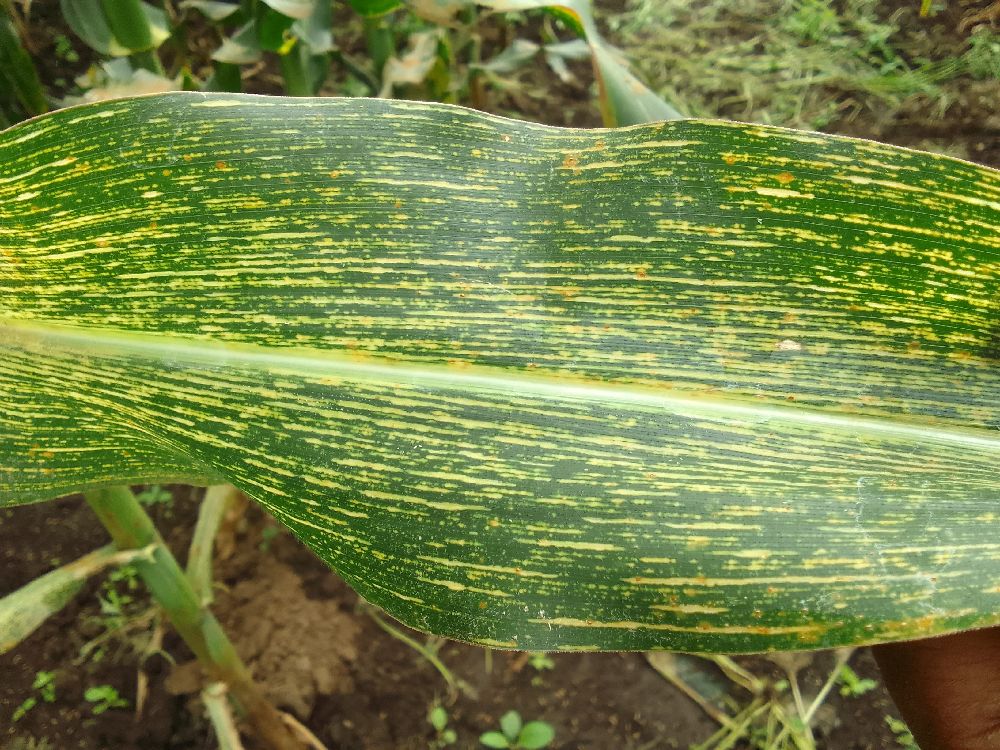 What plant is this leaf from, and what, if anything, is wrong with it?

maize, maize streak virus
